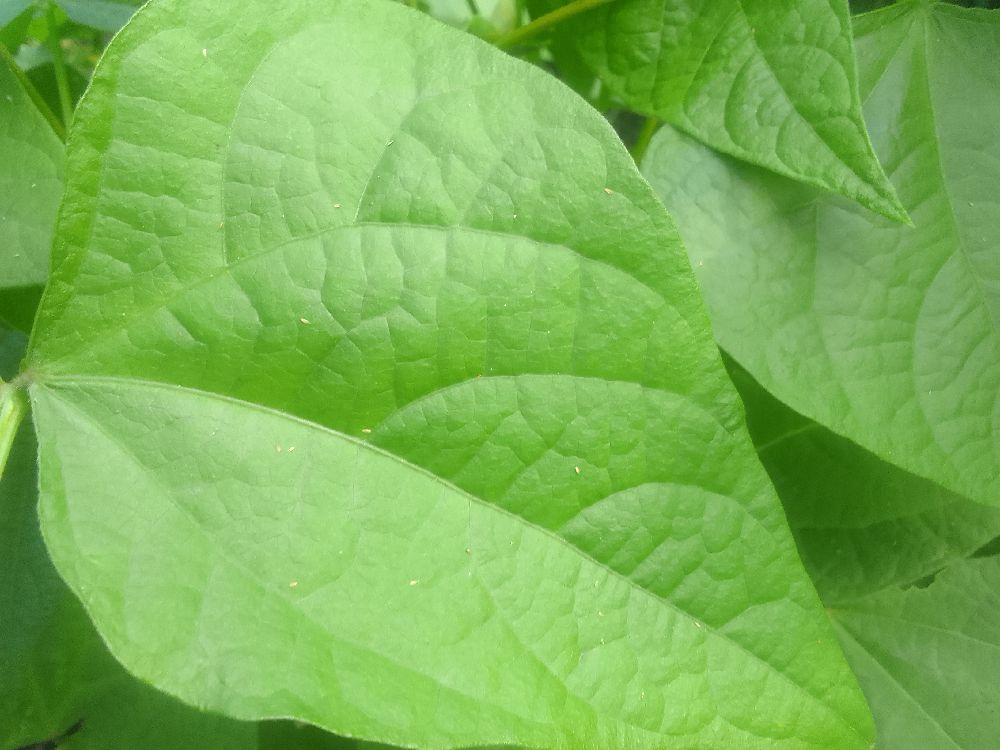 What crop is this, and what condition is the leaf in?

common bean, healthy
